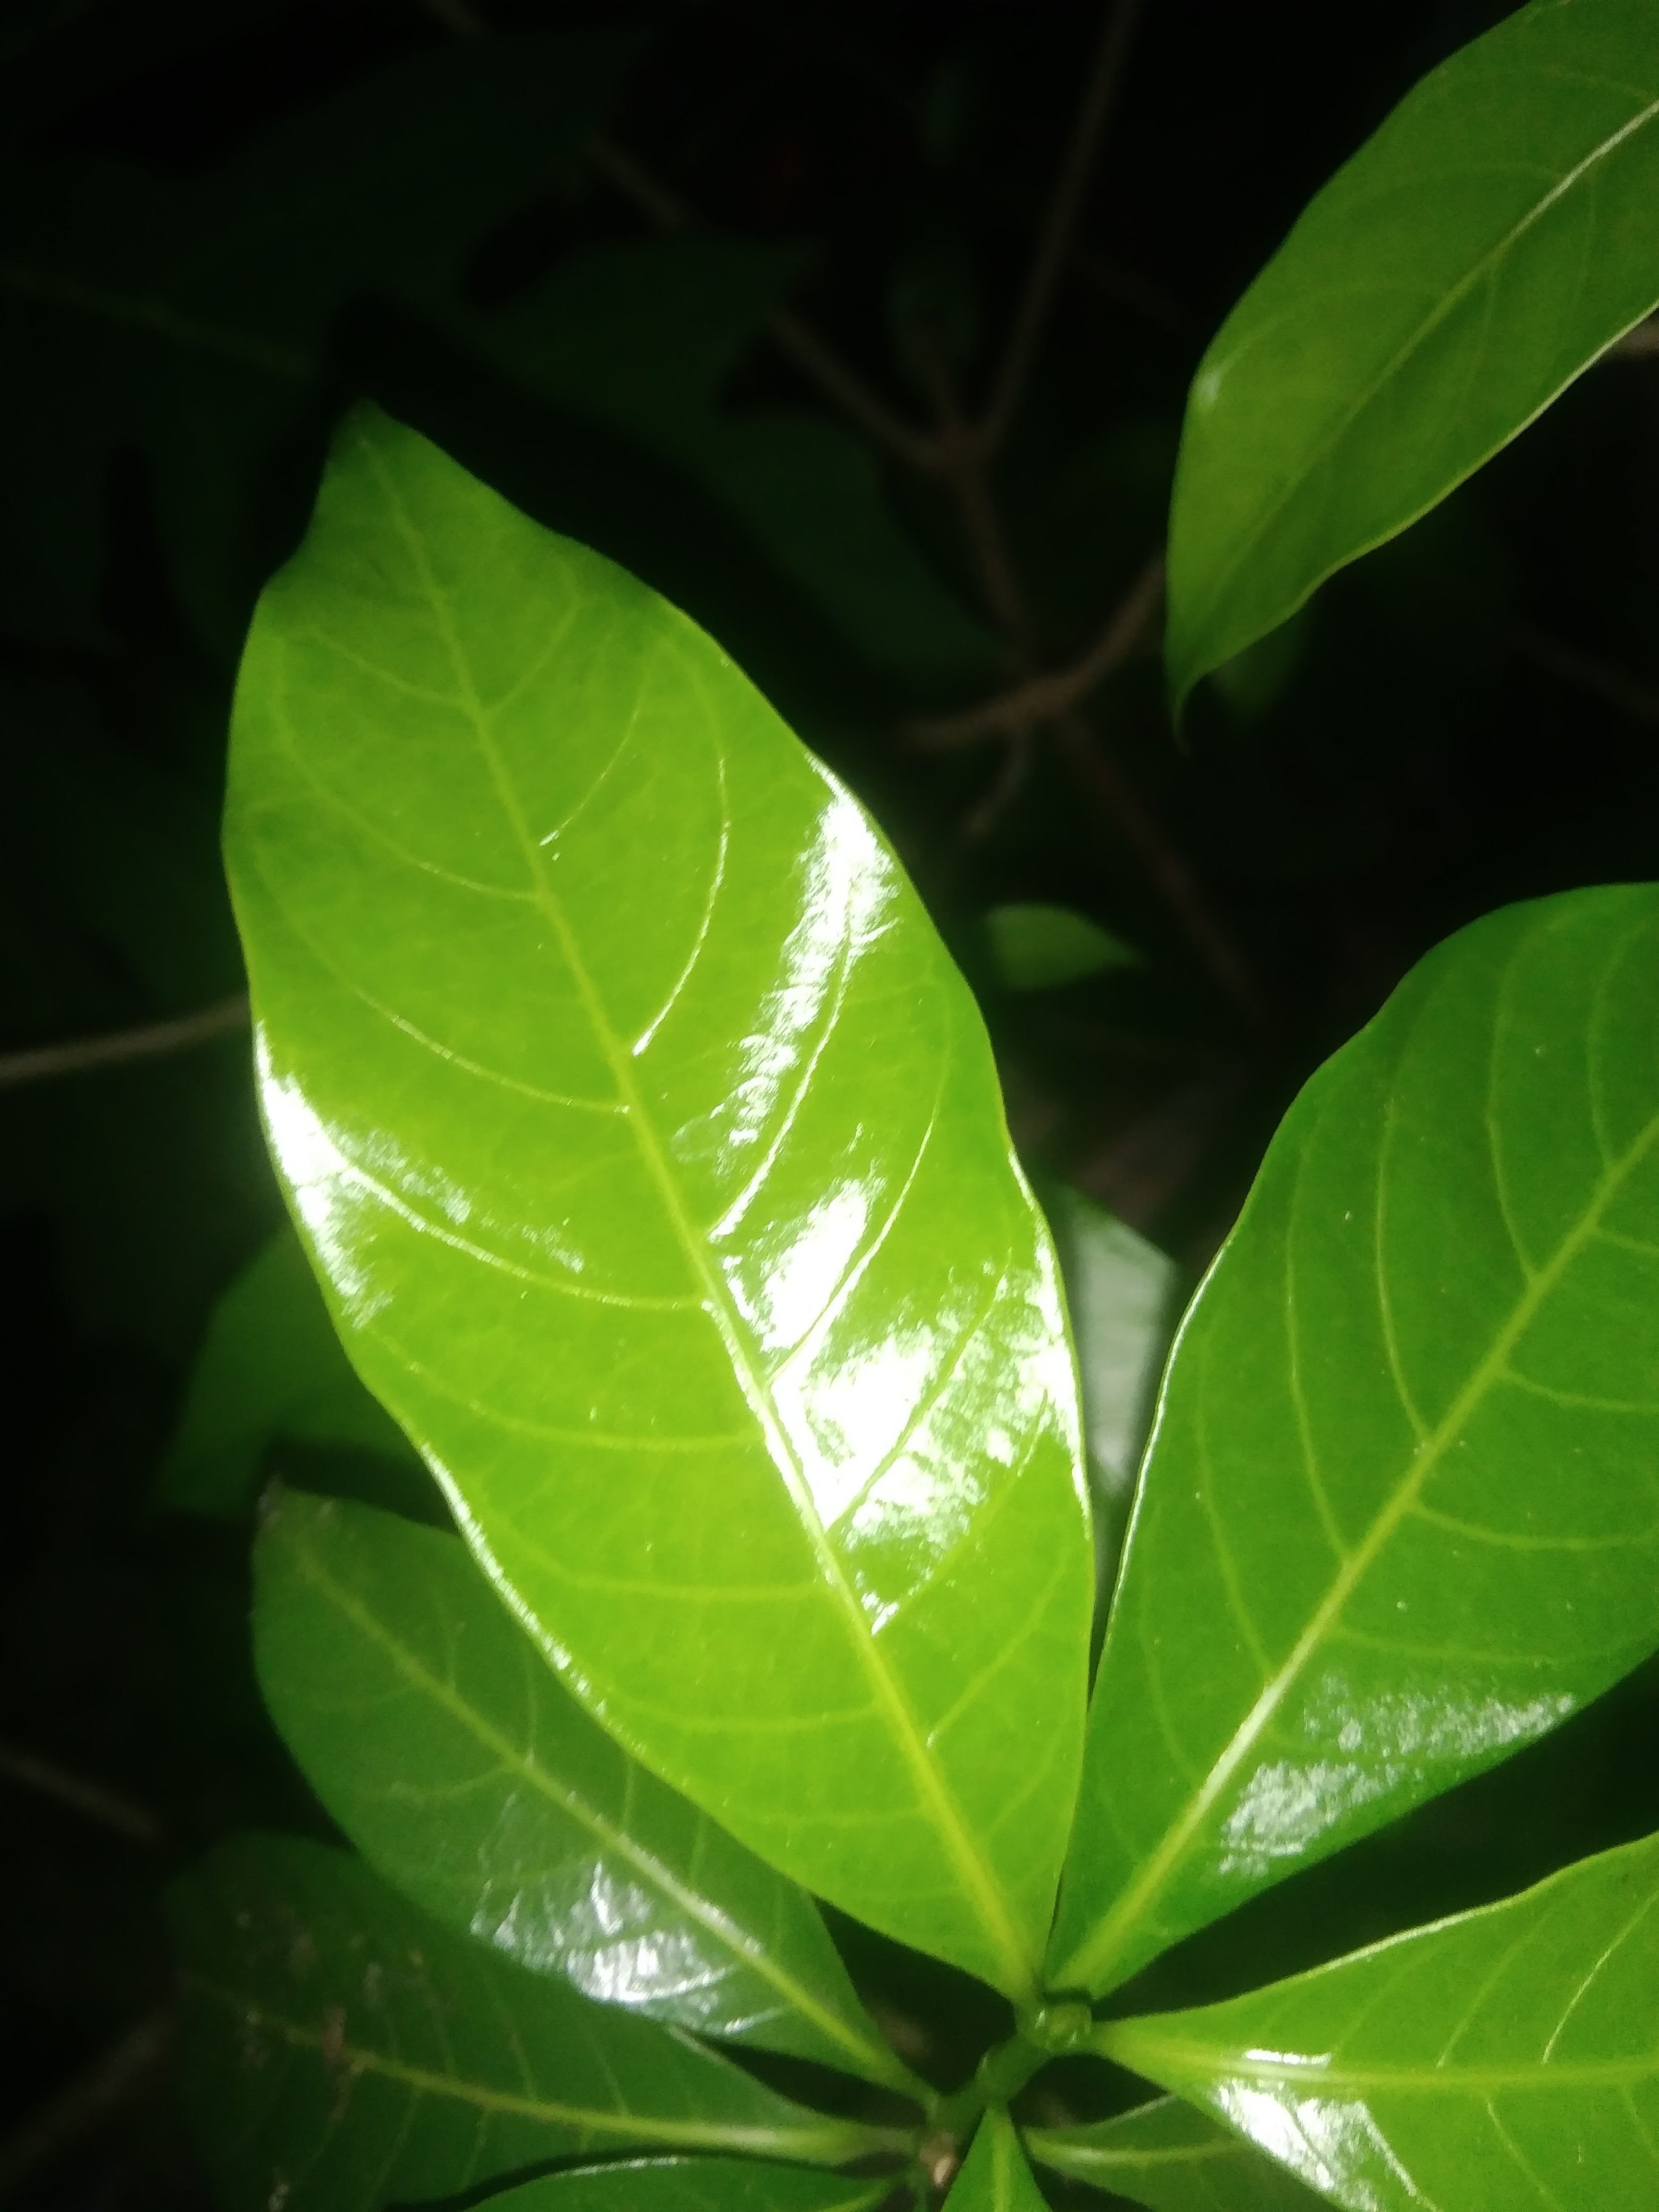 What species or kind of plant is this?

togor
